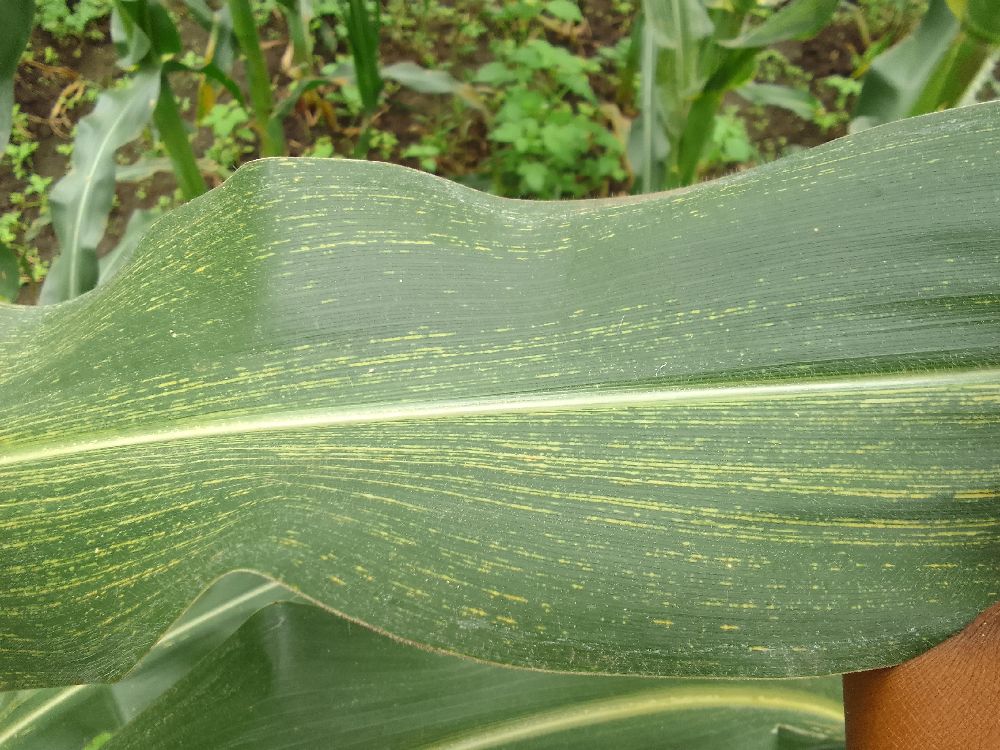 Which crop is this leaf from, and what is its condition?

maize, maize streak virus
